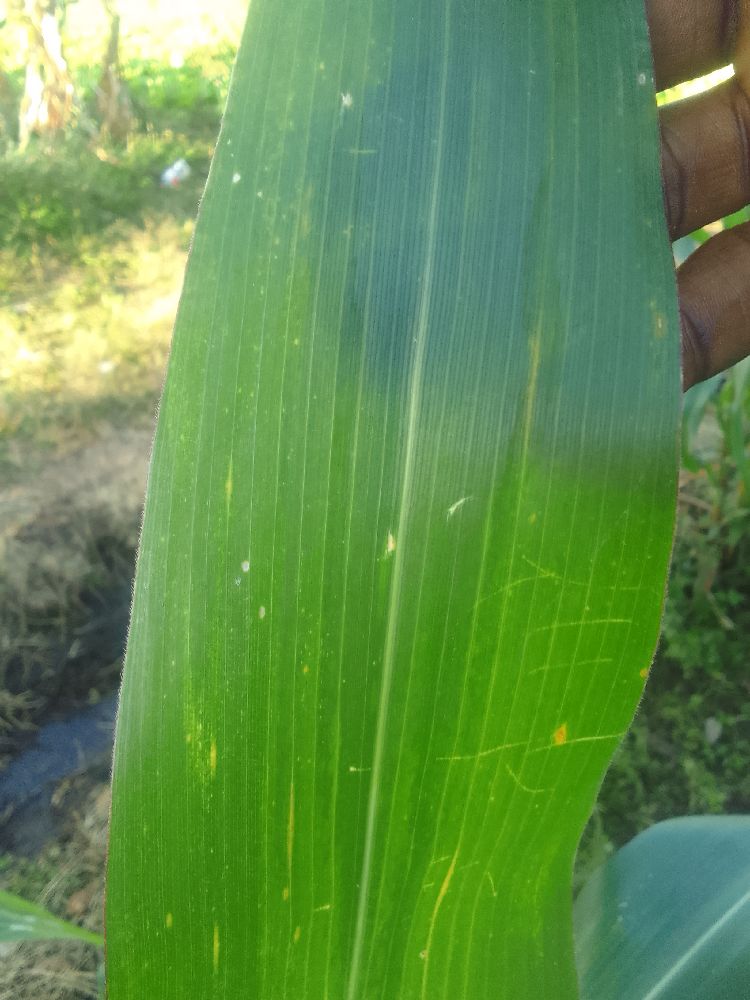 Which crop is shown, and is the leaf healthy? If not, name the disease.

maize, healthy
